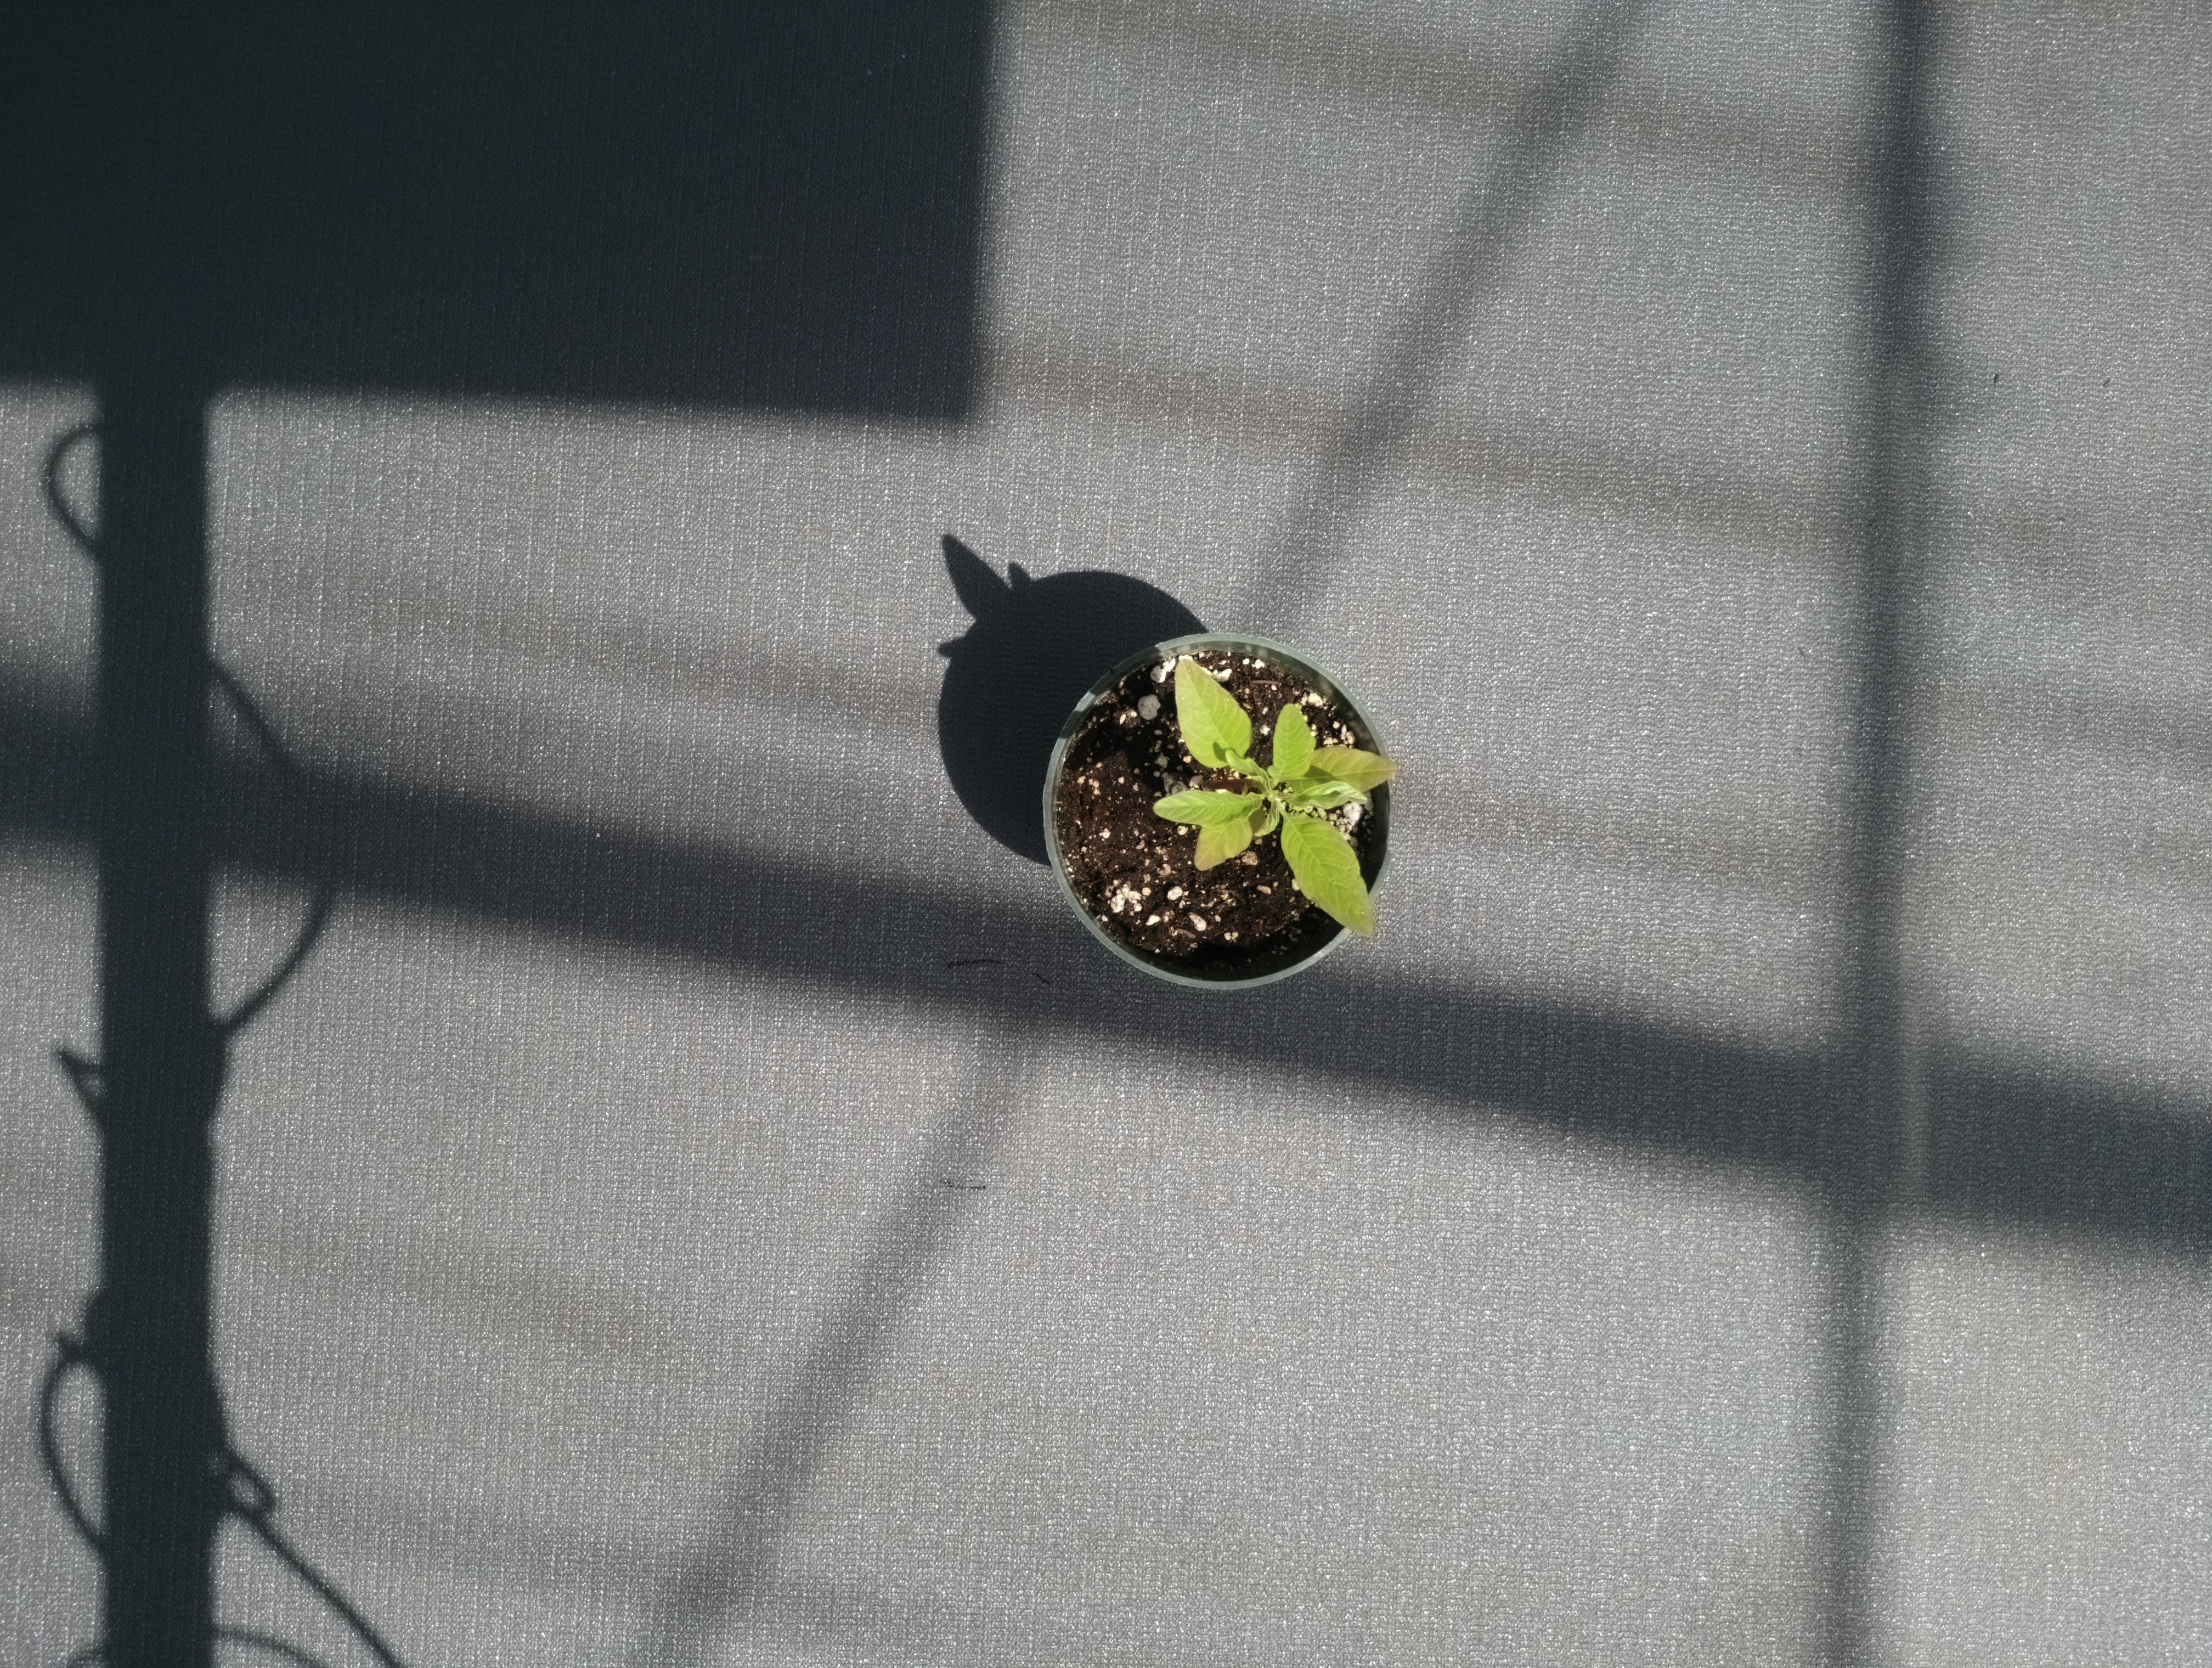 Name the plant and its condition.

waterhemp, chlorosis only
